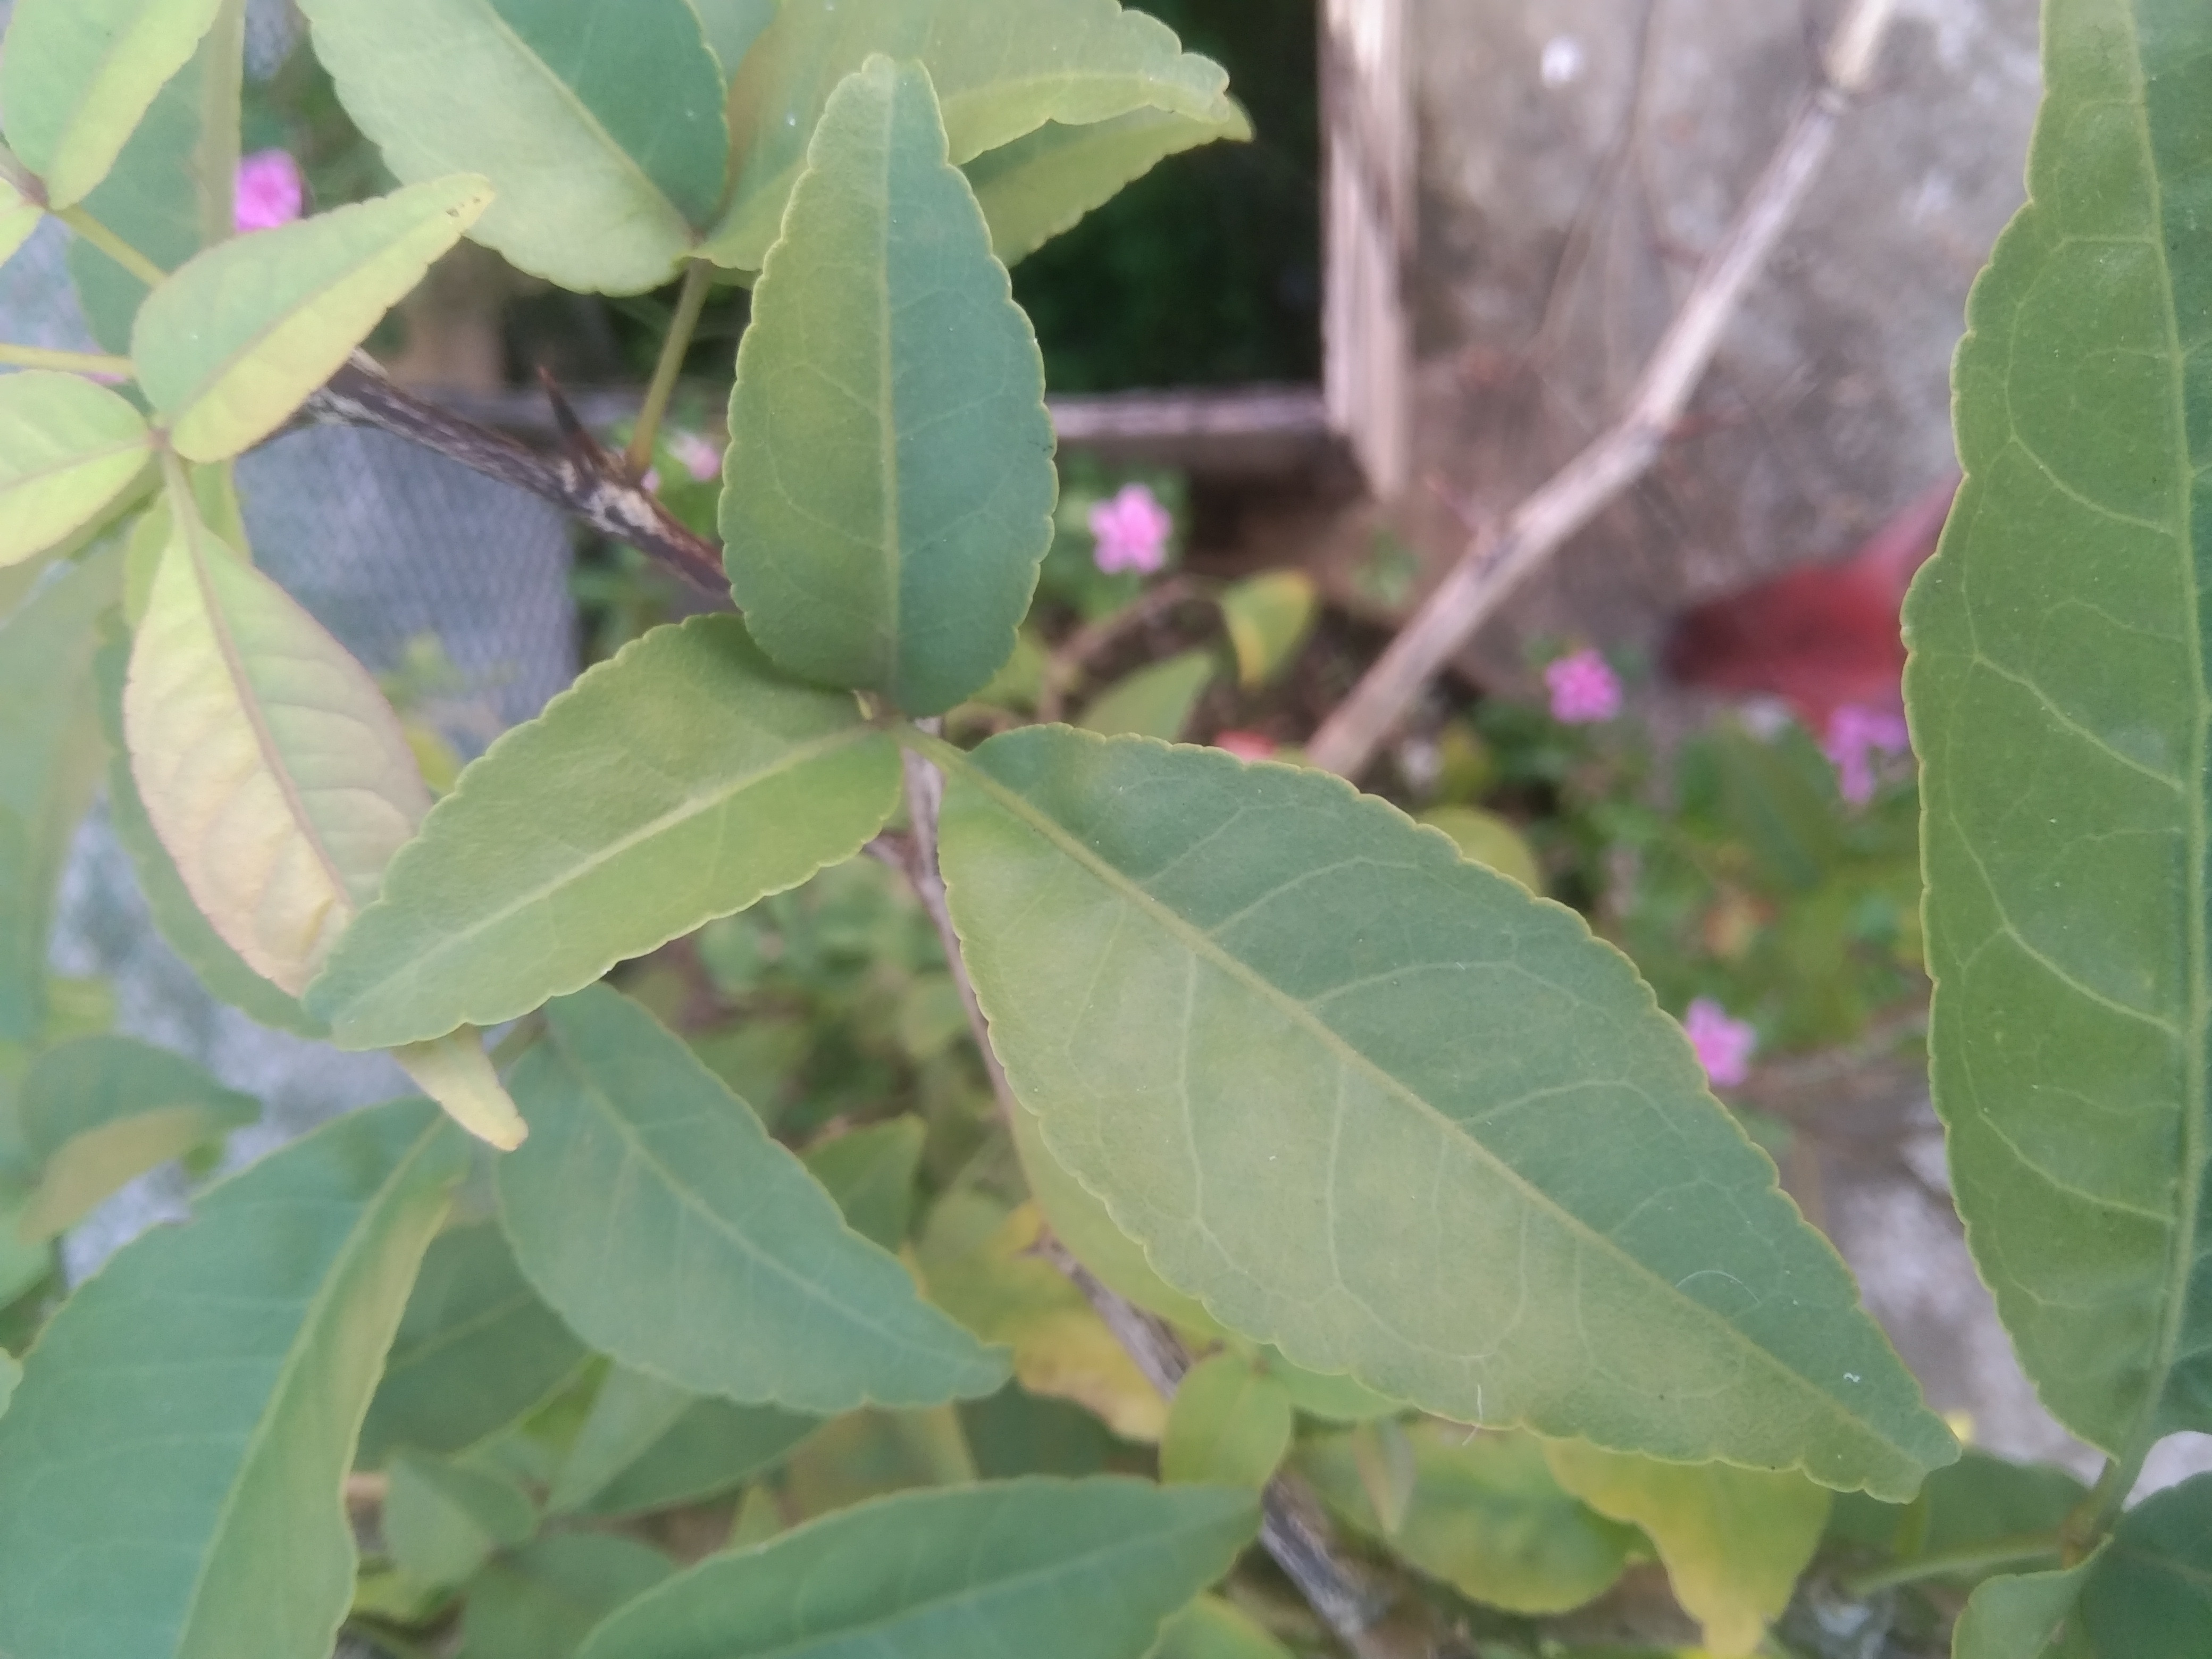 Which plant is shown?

wood apple
